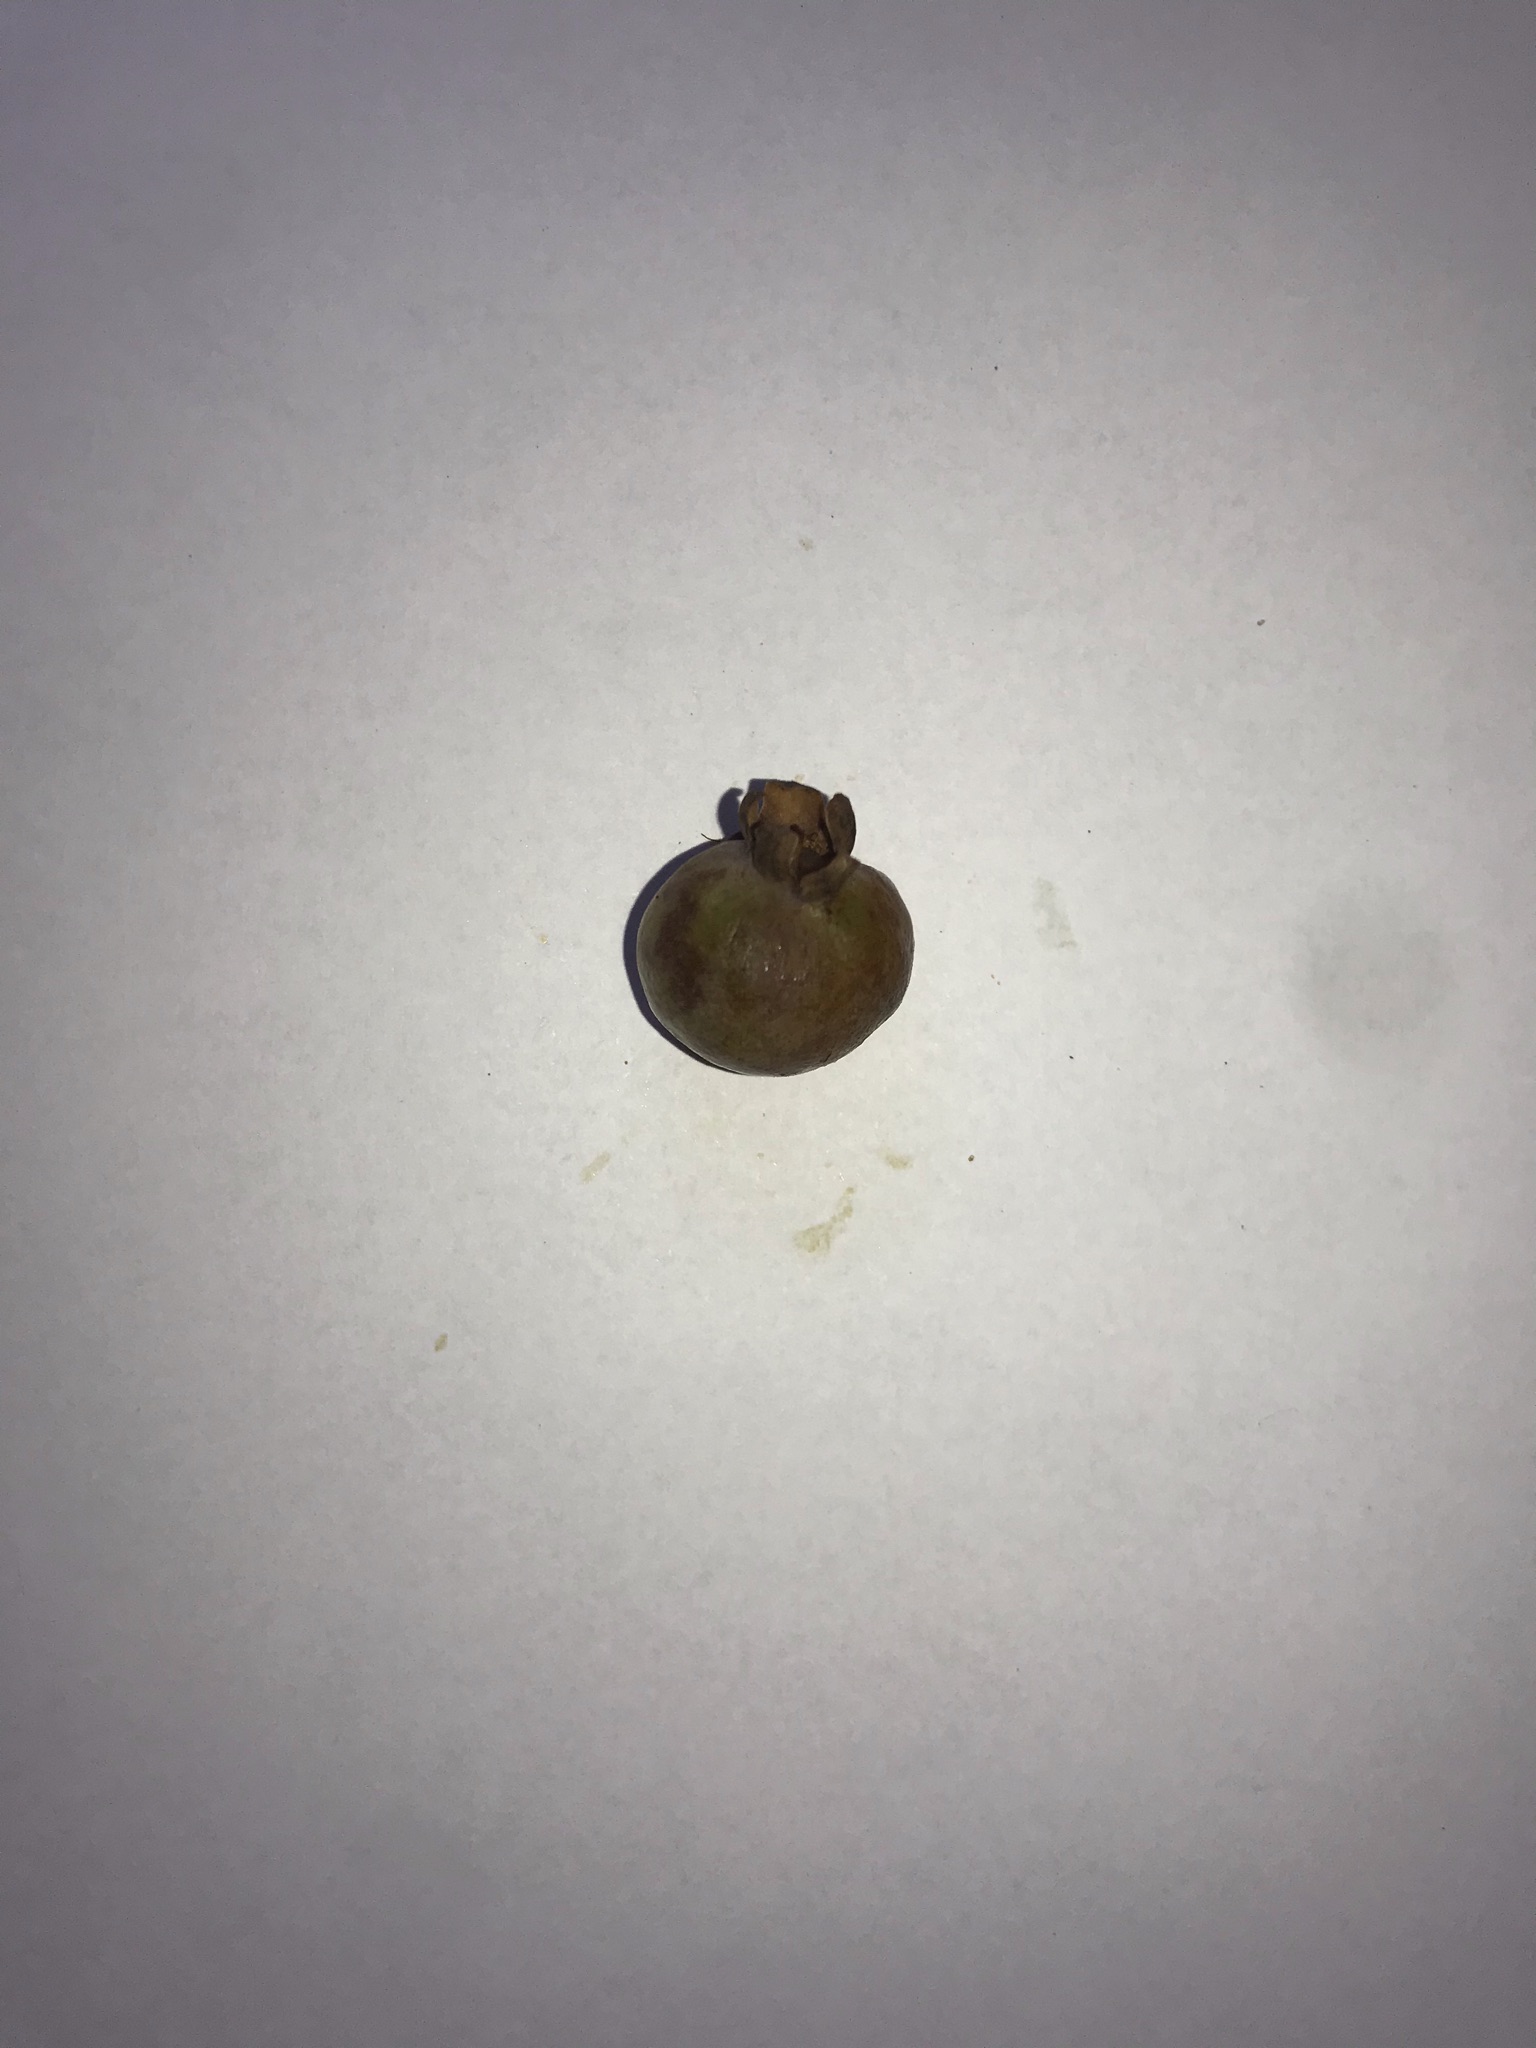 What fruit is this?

gabiroba
